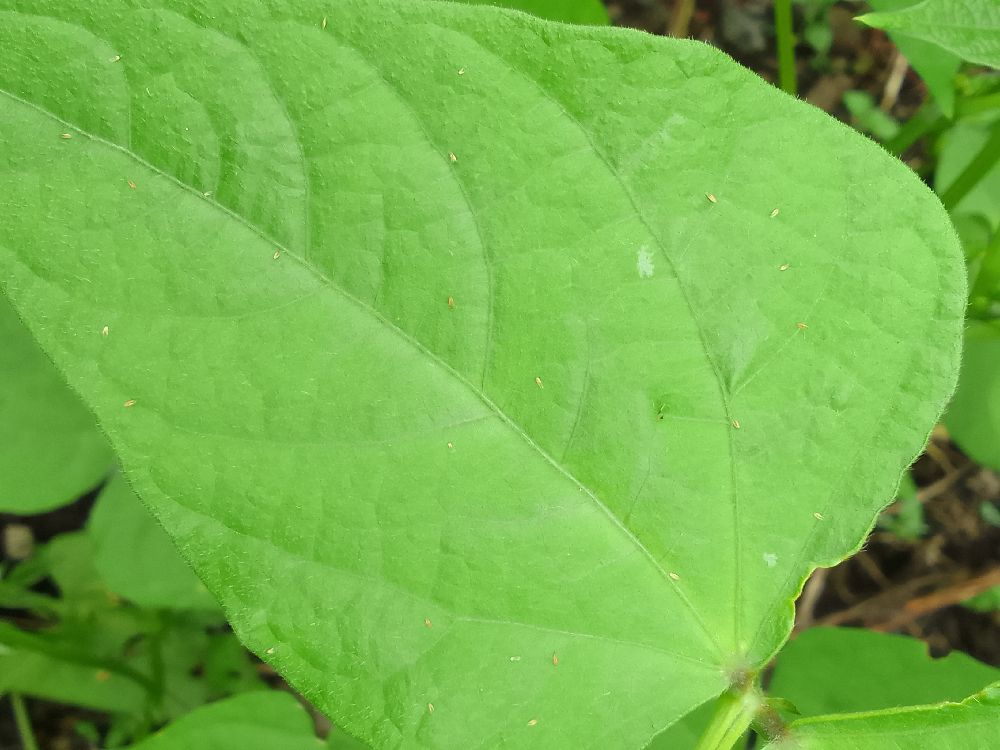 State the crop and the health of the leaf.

common bean, healthy
